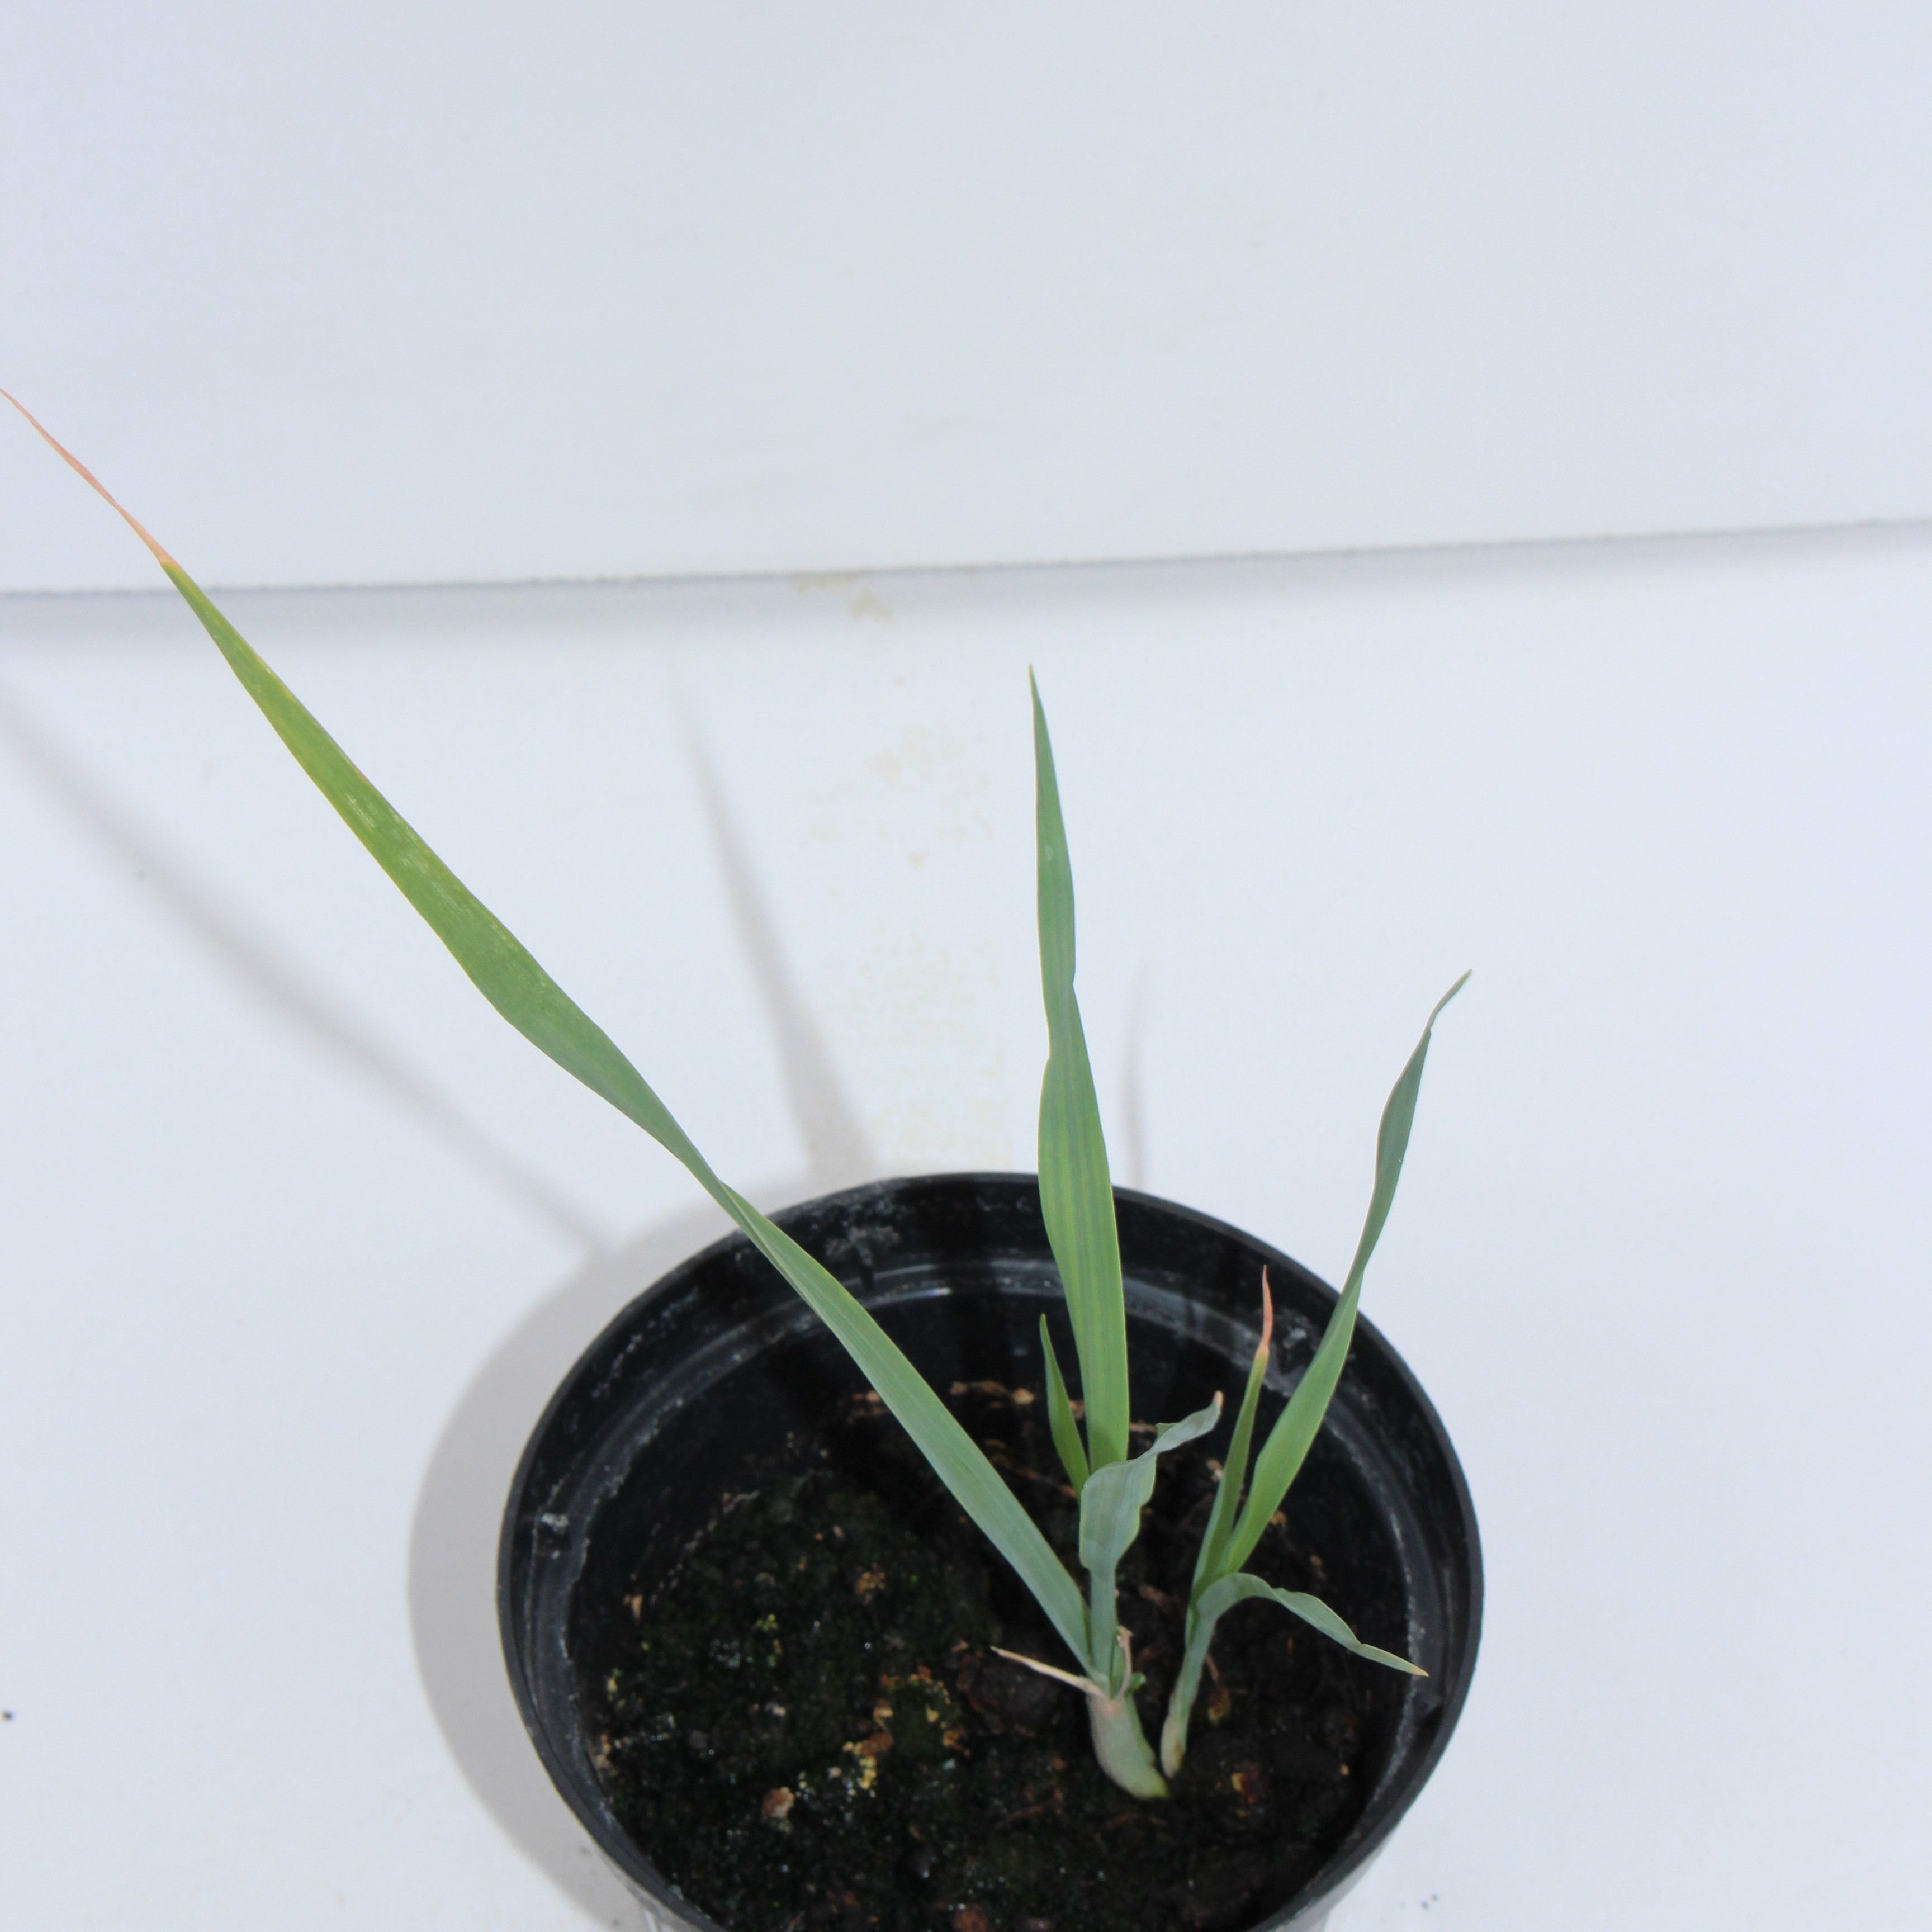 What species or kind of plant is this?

Avena sterilis
